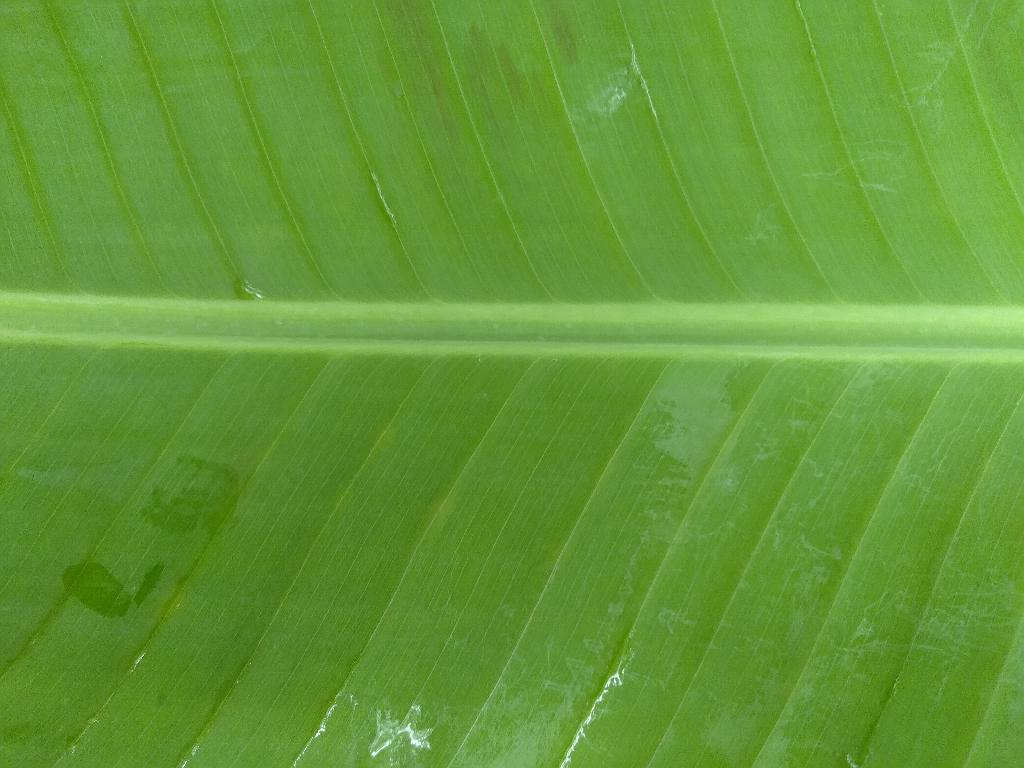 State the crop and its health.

banana, healthy
